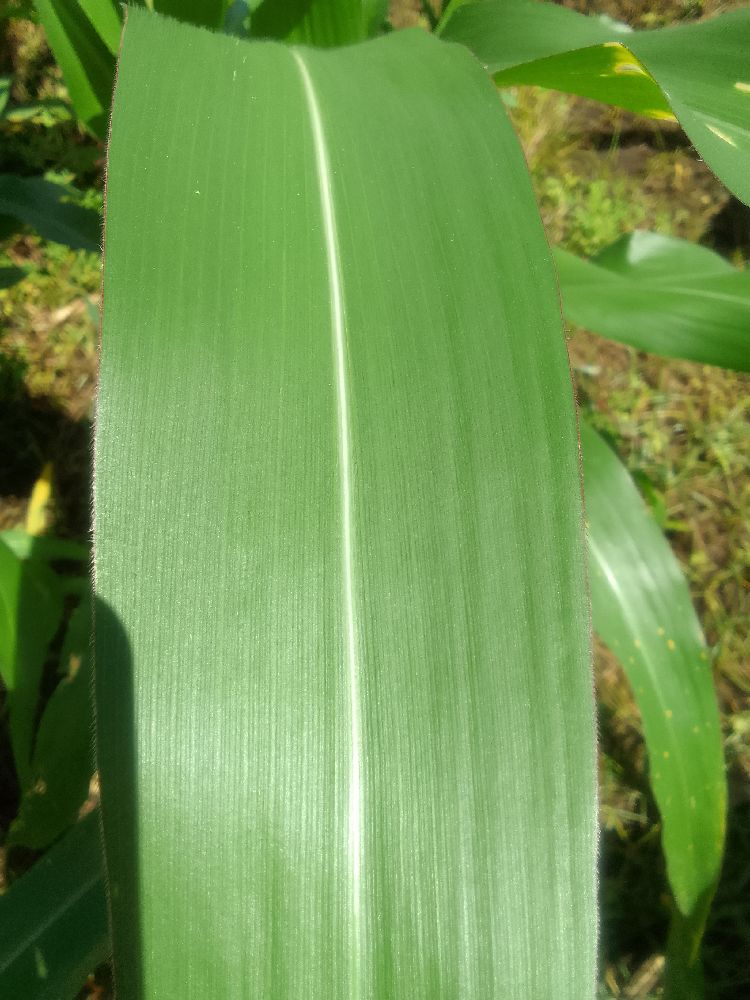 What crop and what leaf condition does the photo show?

maize, healthy
